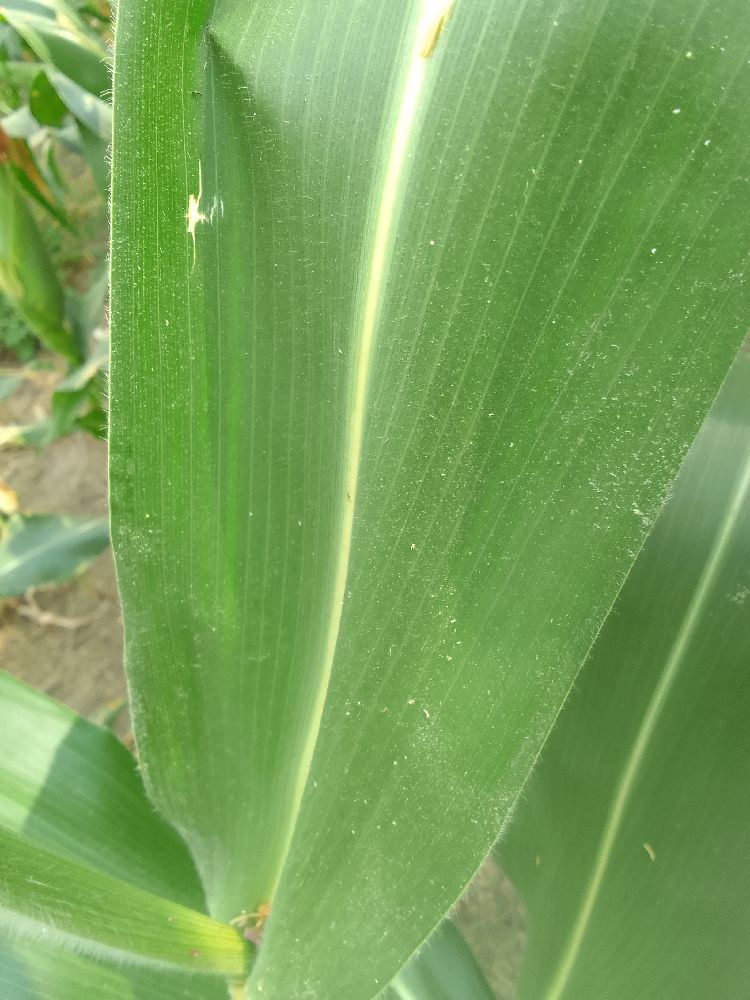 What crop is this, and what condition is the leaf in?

maize, healthy
